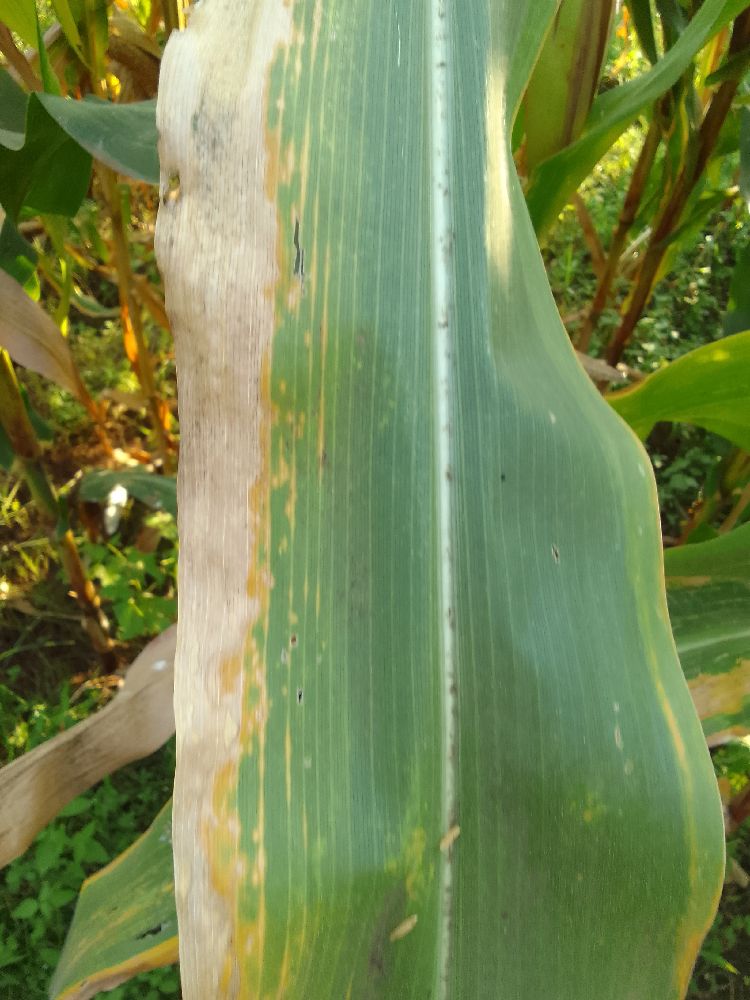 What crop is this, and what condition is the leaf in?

maize, maize lethal necrosis
